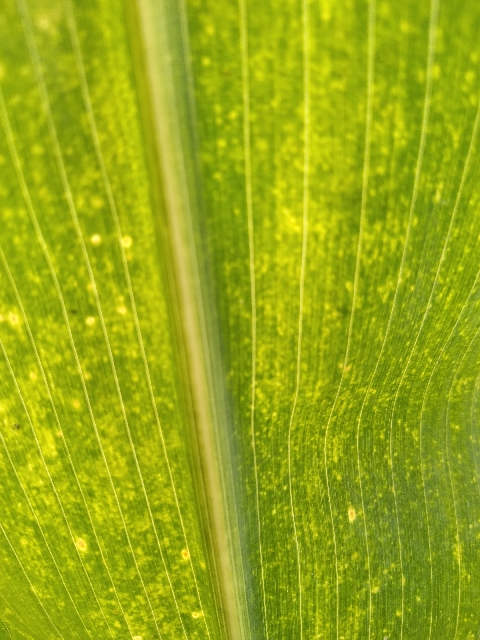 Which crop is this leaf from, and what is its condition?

maize, maize lethal necrosis
